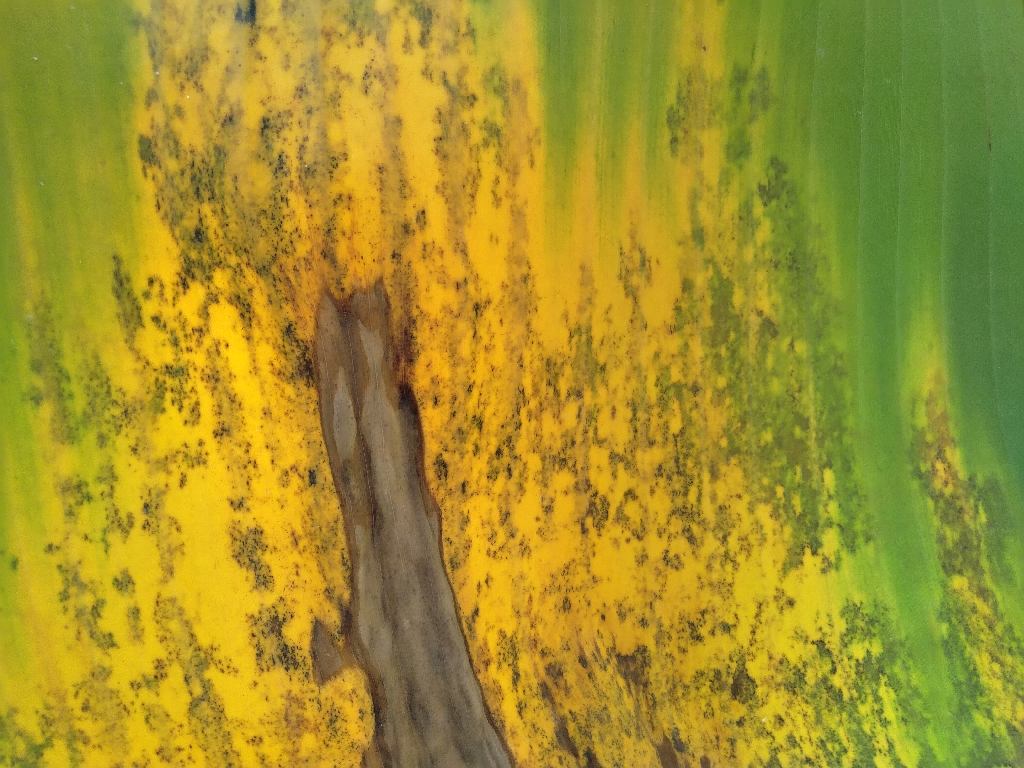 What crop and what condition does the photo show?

banana, black sigatoka
